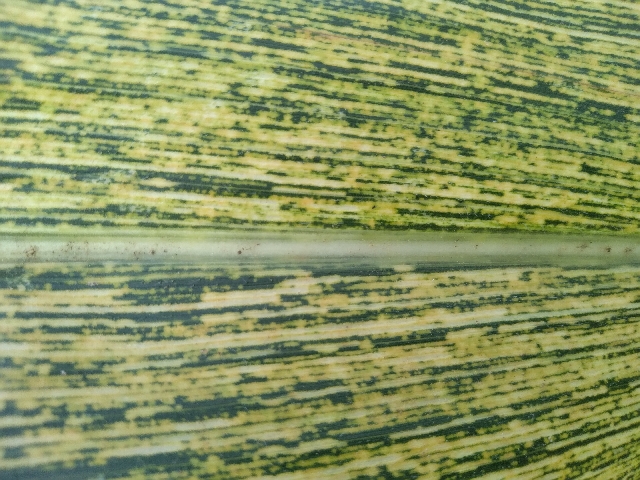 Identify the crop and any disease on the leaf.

maize, maize streak virus
